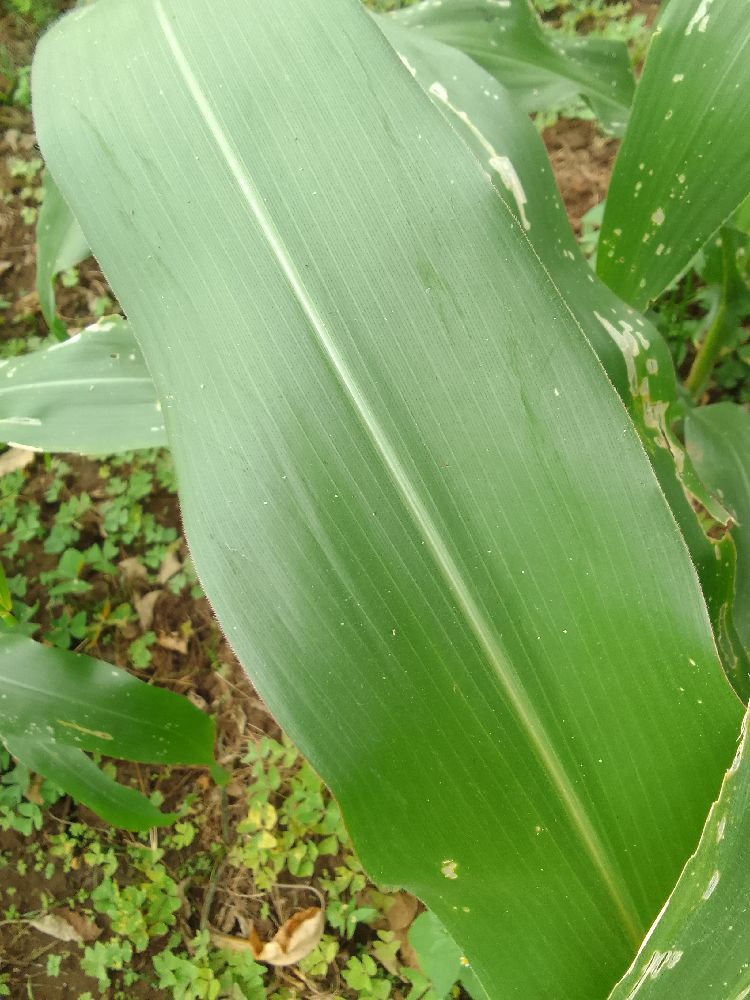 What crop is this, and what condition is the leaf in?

maize, healthy
